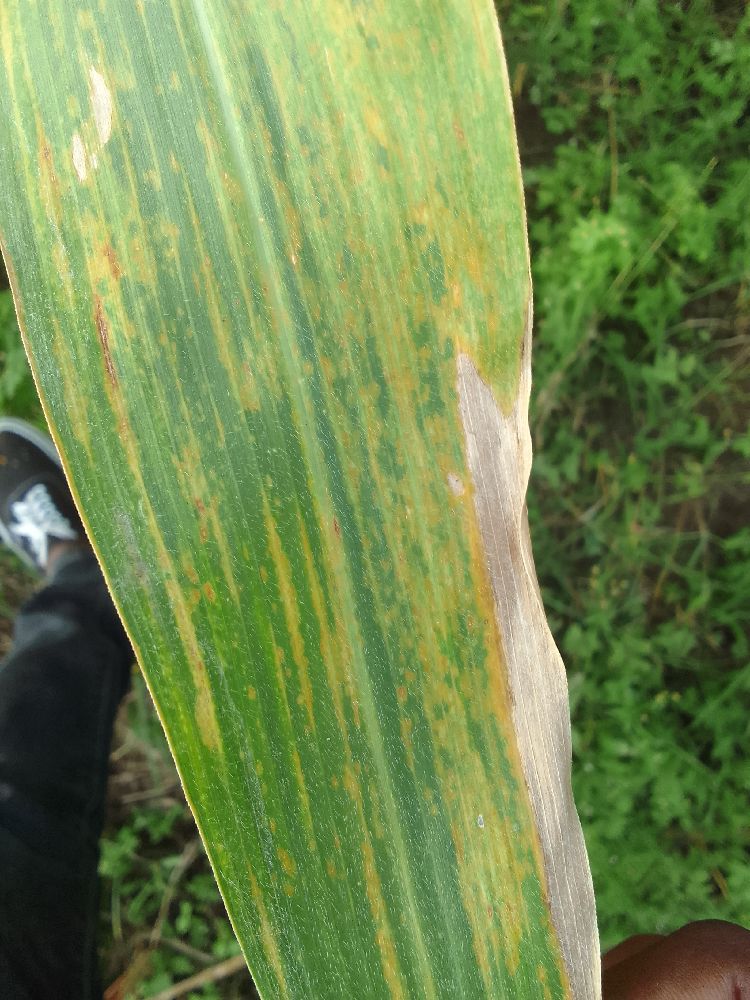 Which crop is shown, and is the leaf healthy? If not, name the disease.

maize, maize lethal necrosis
